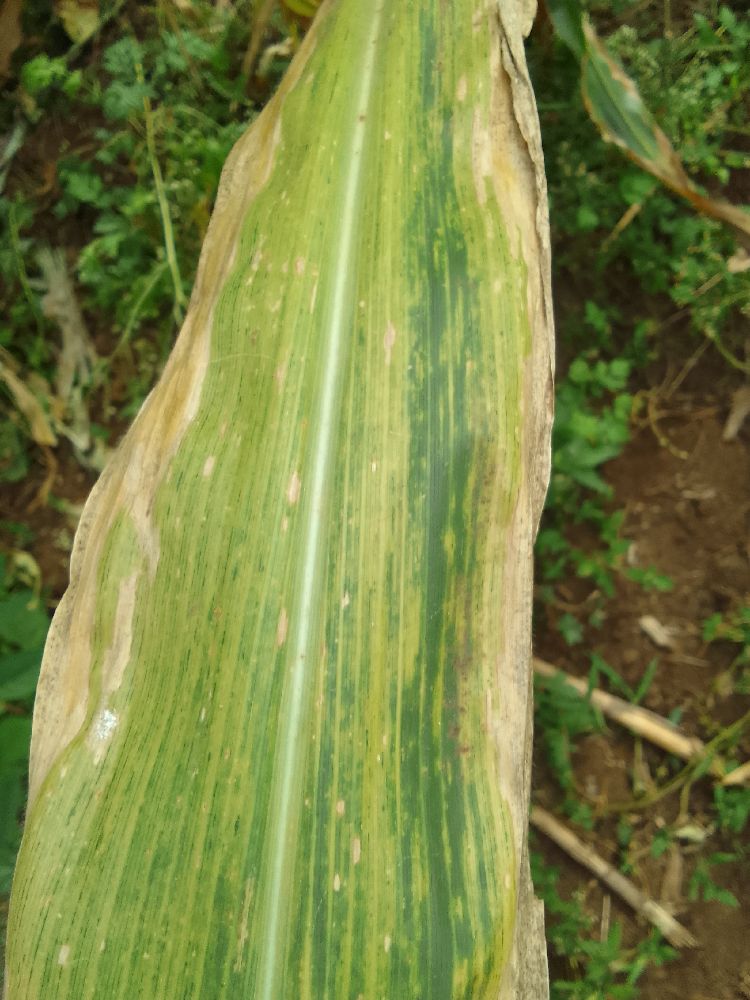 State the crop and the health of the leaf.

maize, maize lethal necrosis
